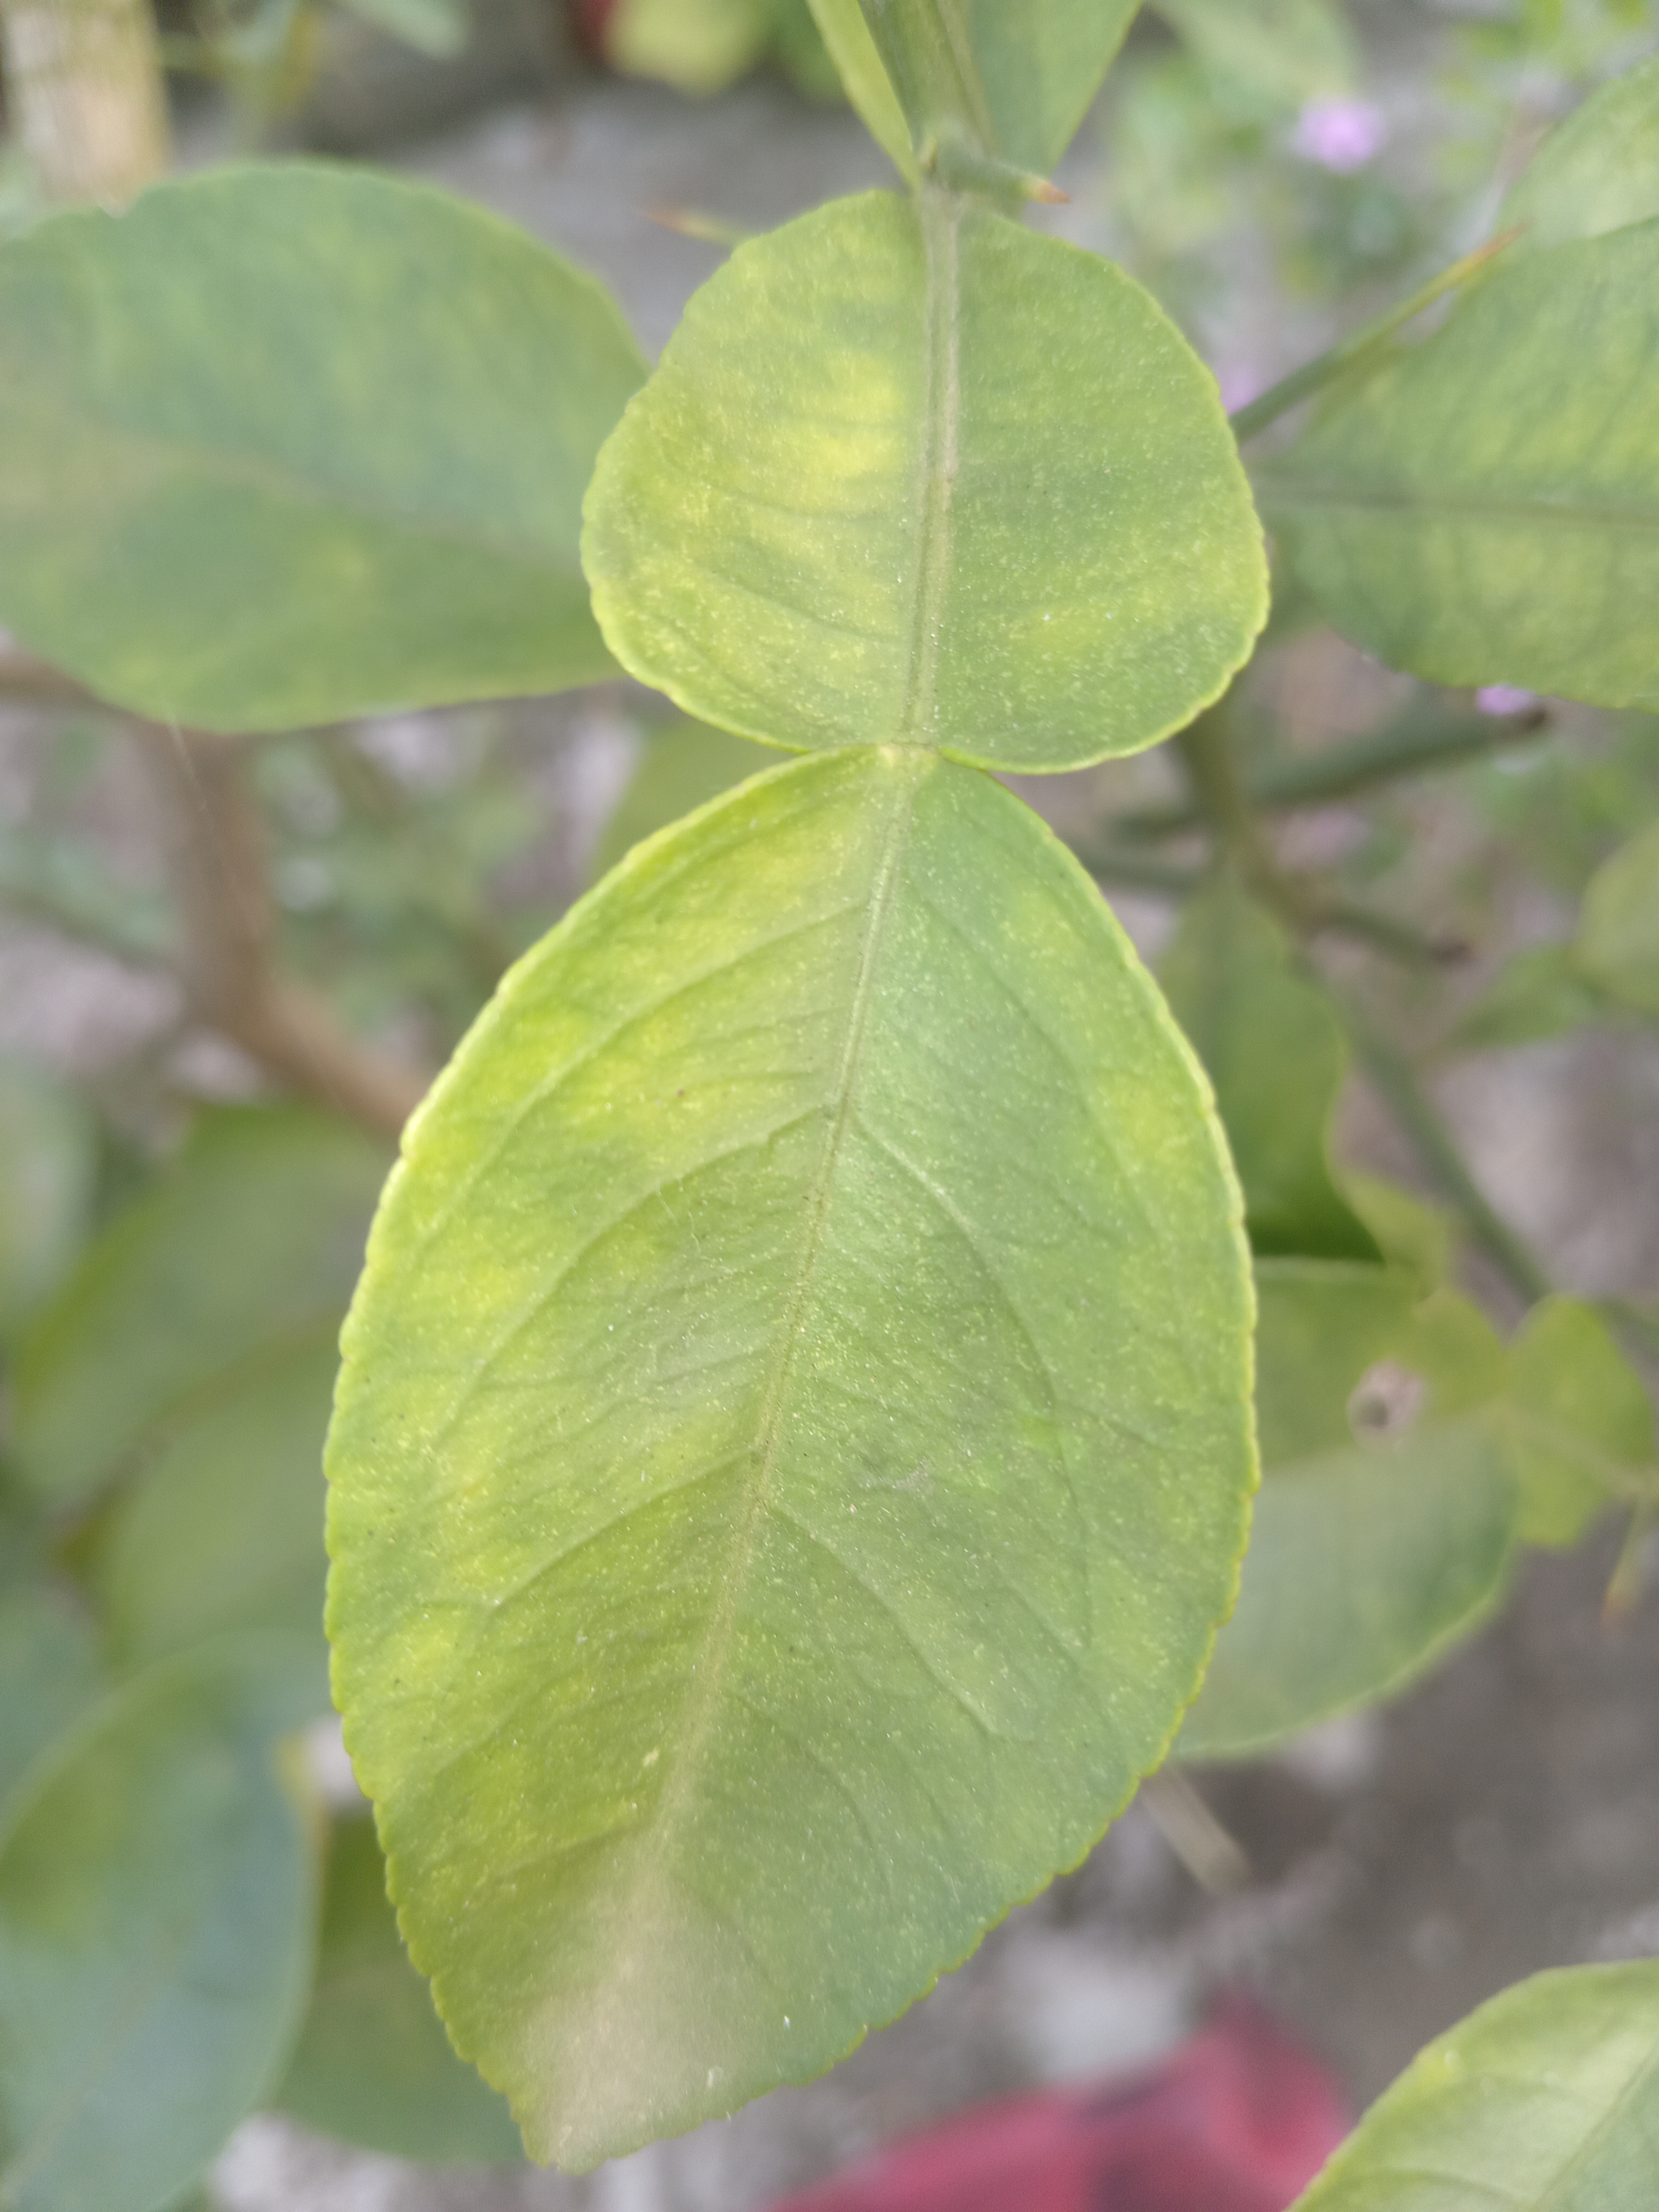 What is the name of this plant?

lemon
